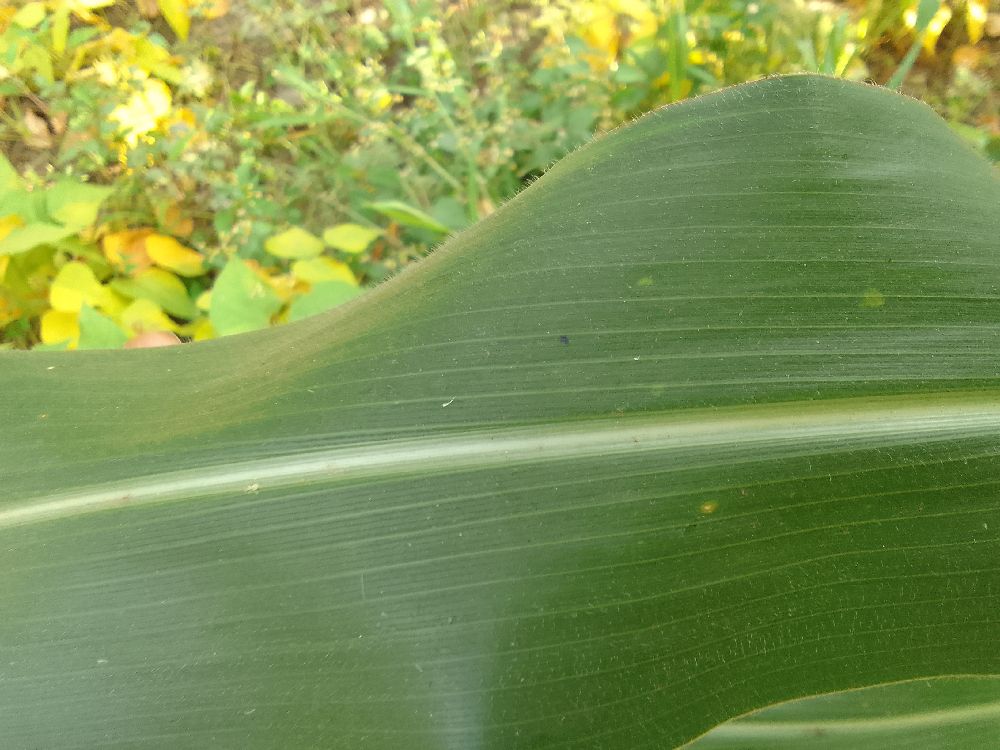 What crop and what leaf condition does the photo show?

maize, healthy
